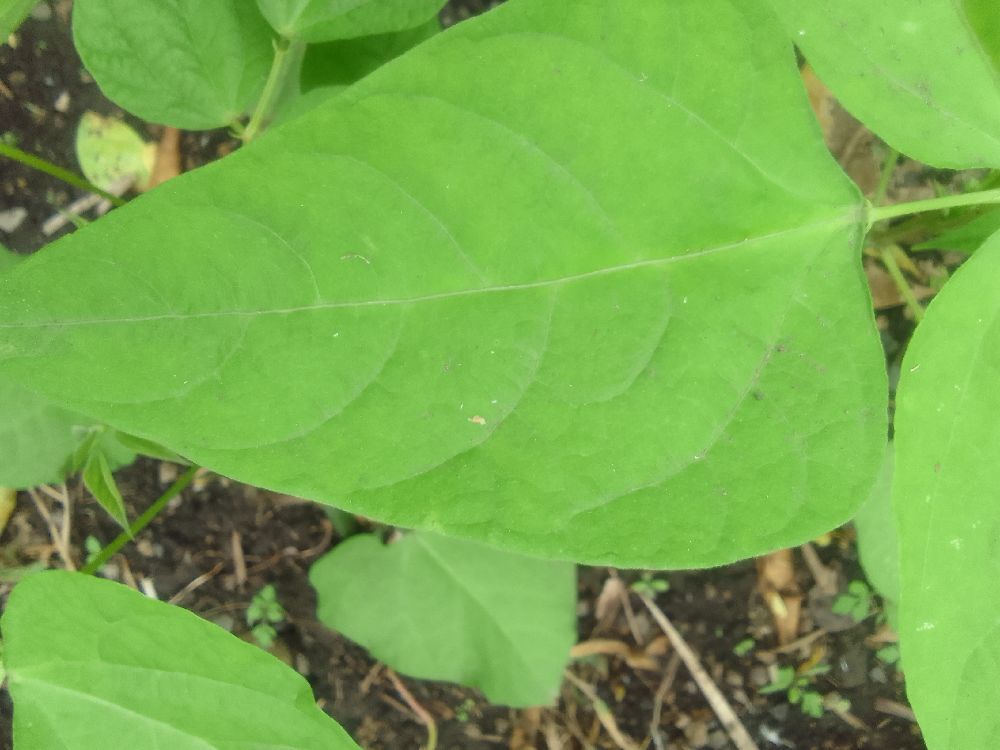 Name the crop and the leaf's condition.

common bean, healthy
